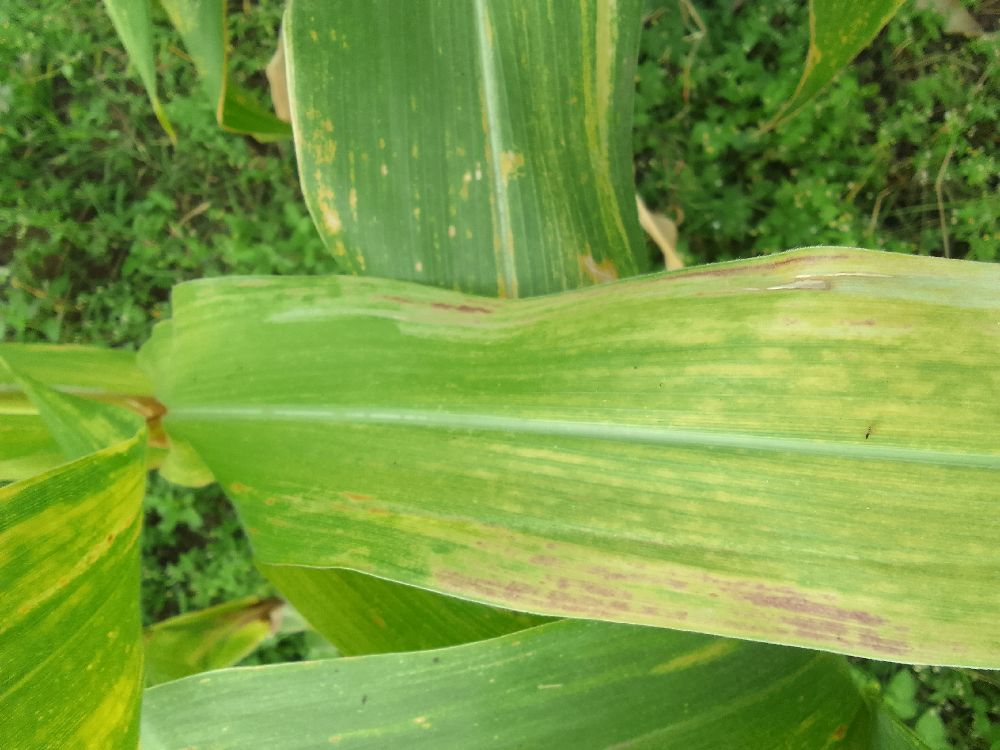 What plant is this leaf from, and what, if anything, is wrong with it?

maize, maize lethal necrosis
